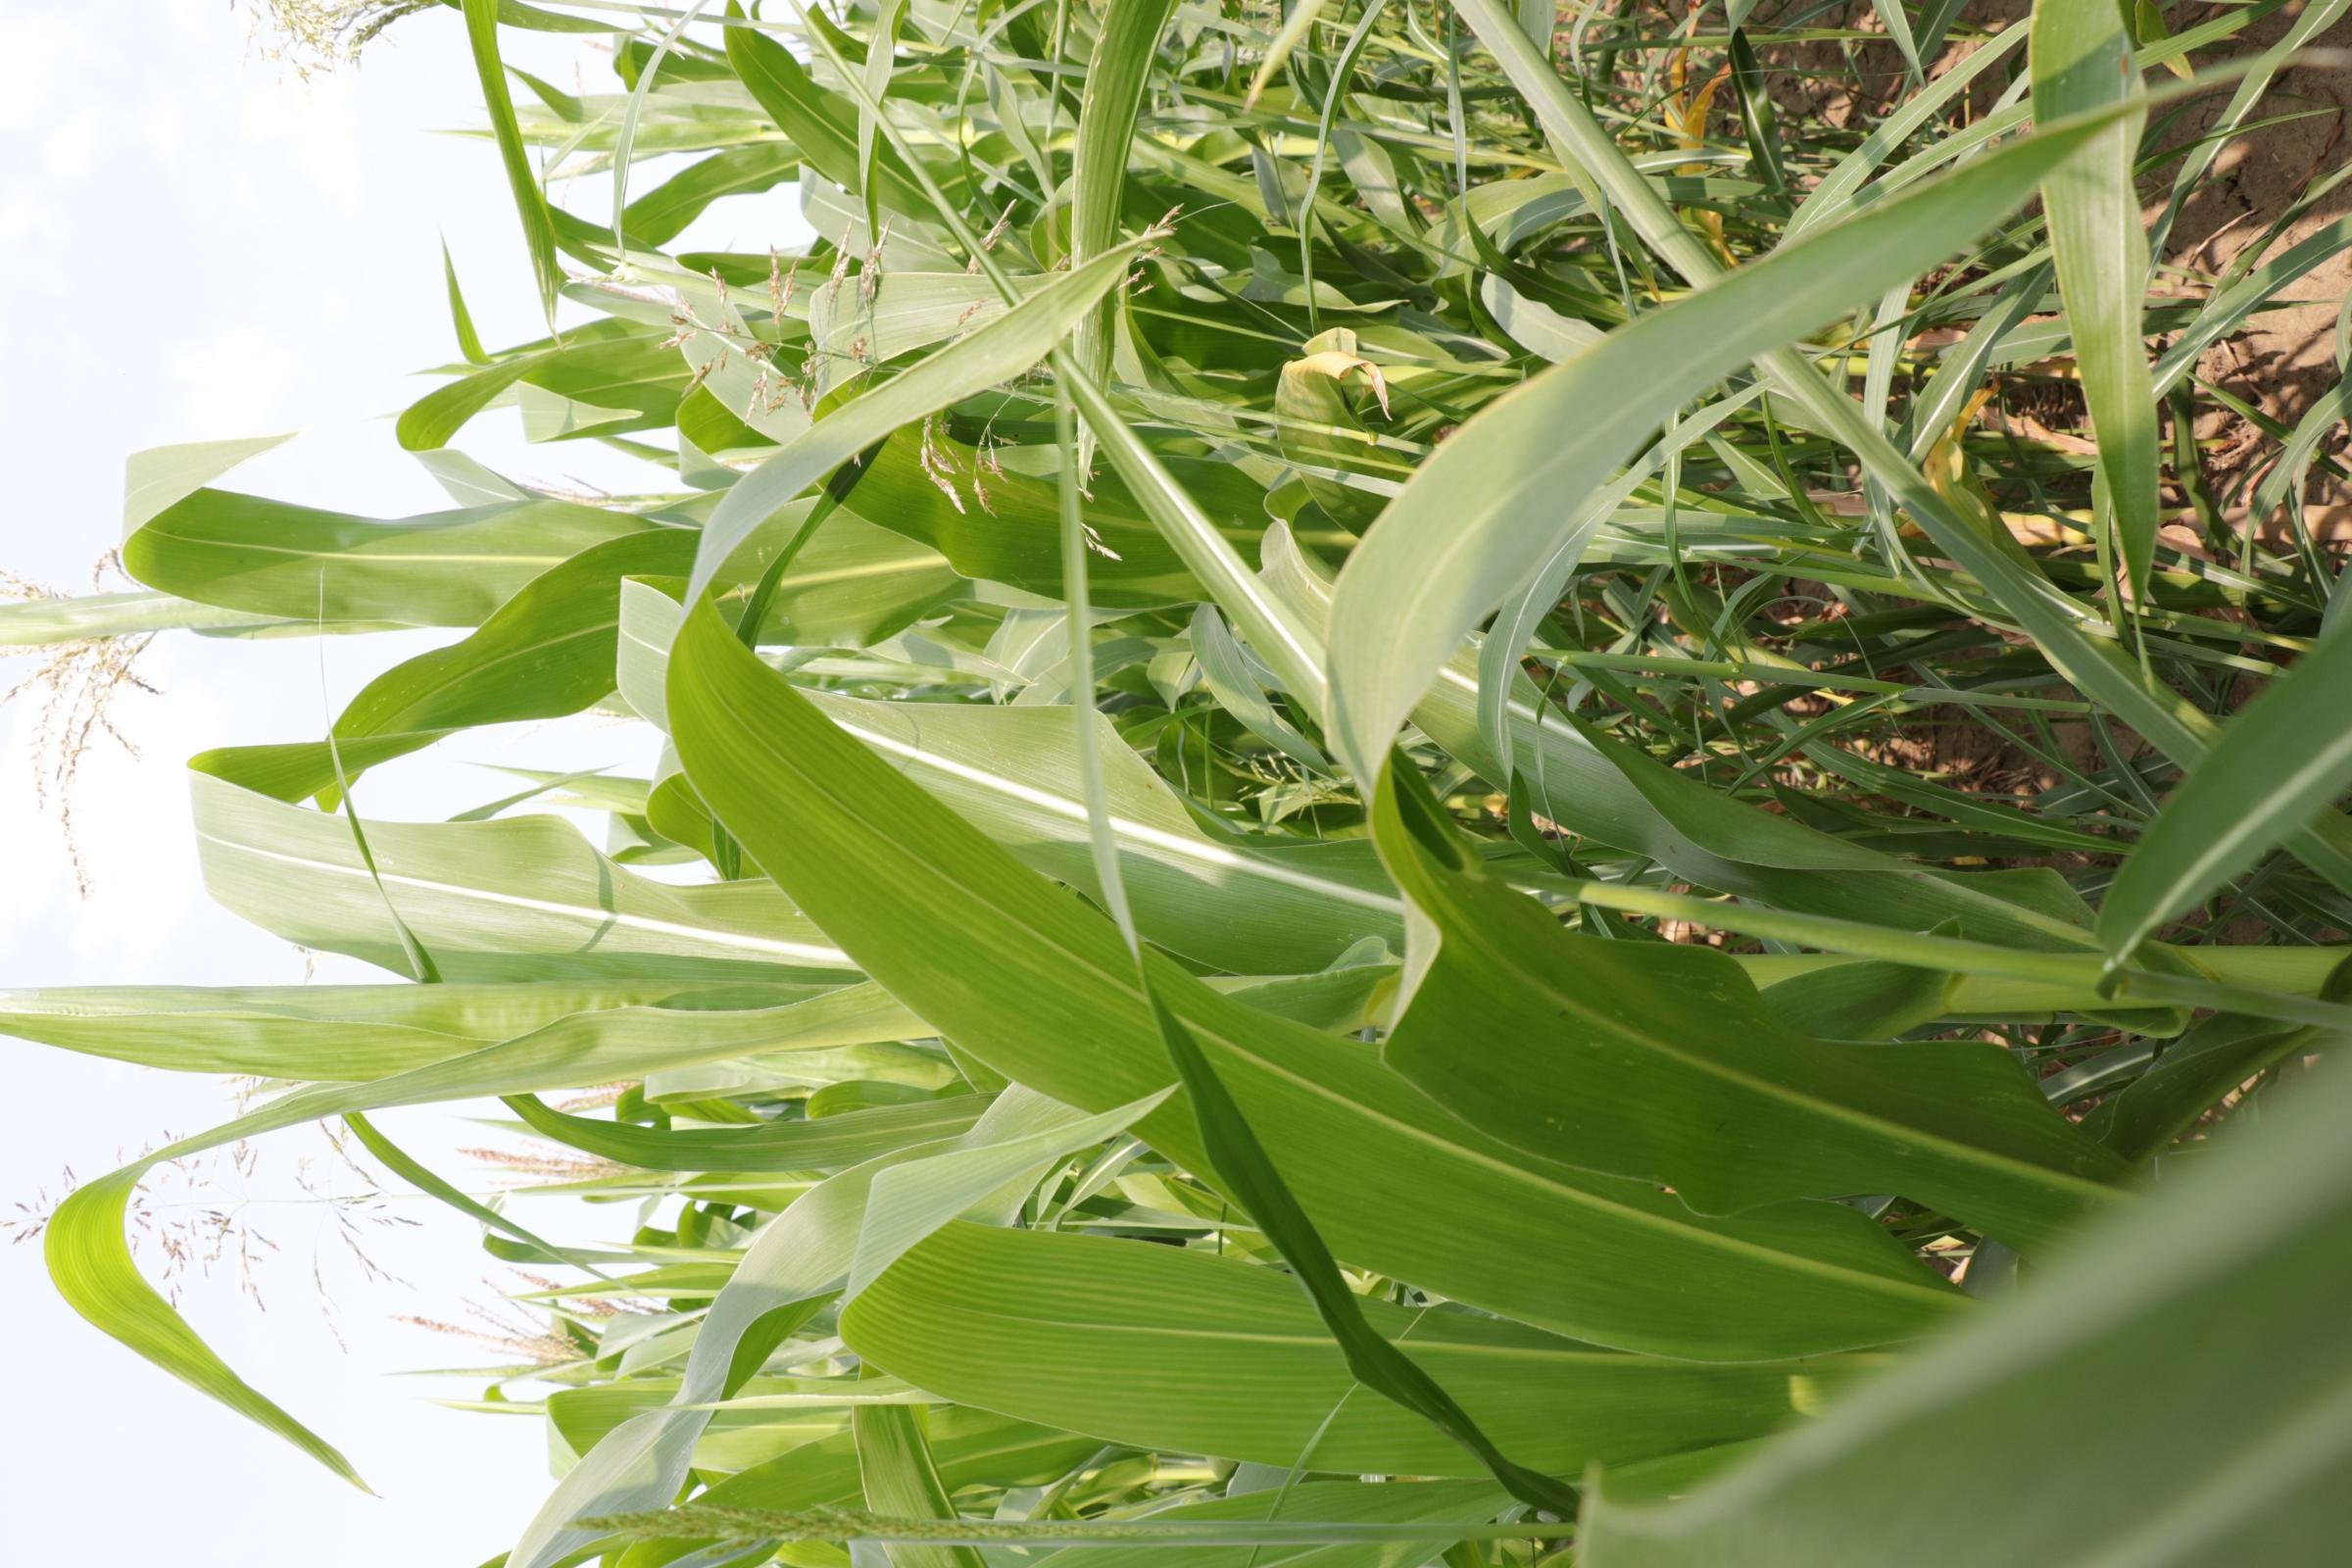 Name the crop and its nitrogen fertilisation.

maize, full nitrogen fertilisation
